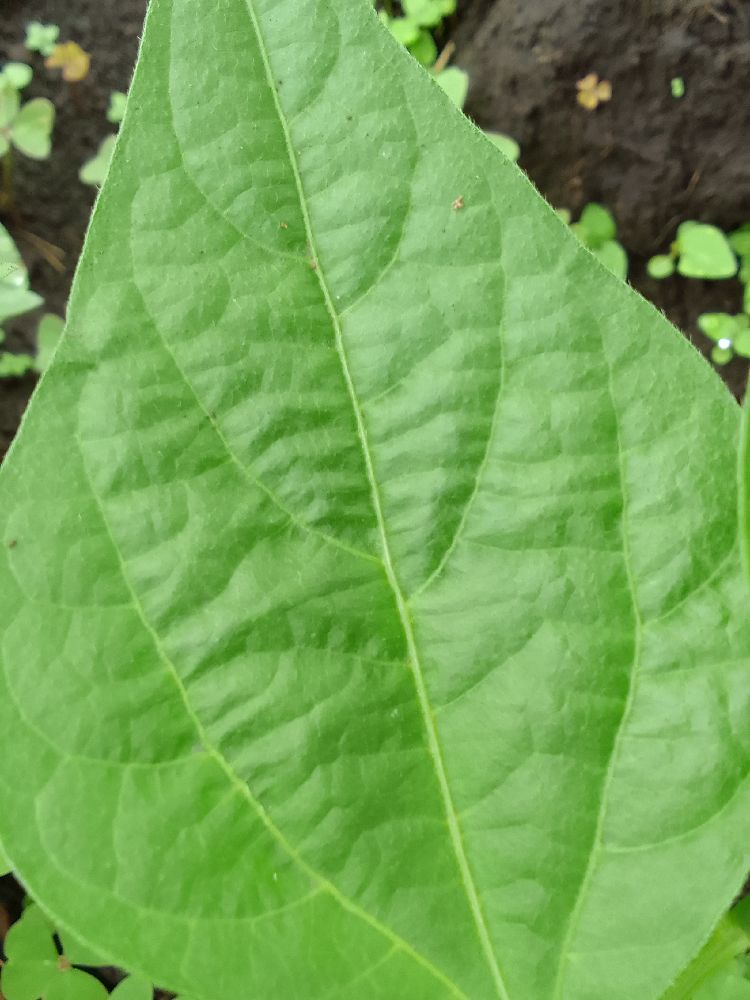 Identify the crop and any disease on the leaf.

common bean, healthy
